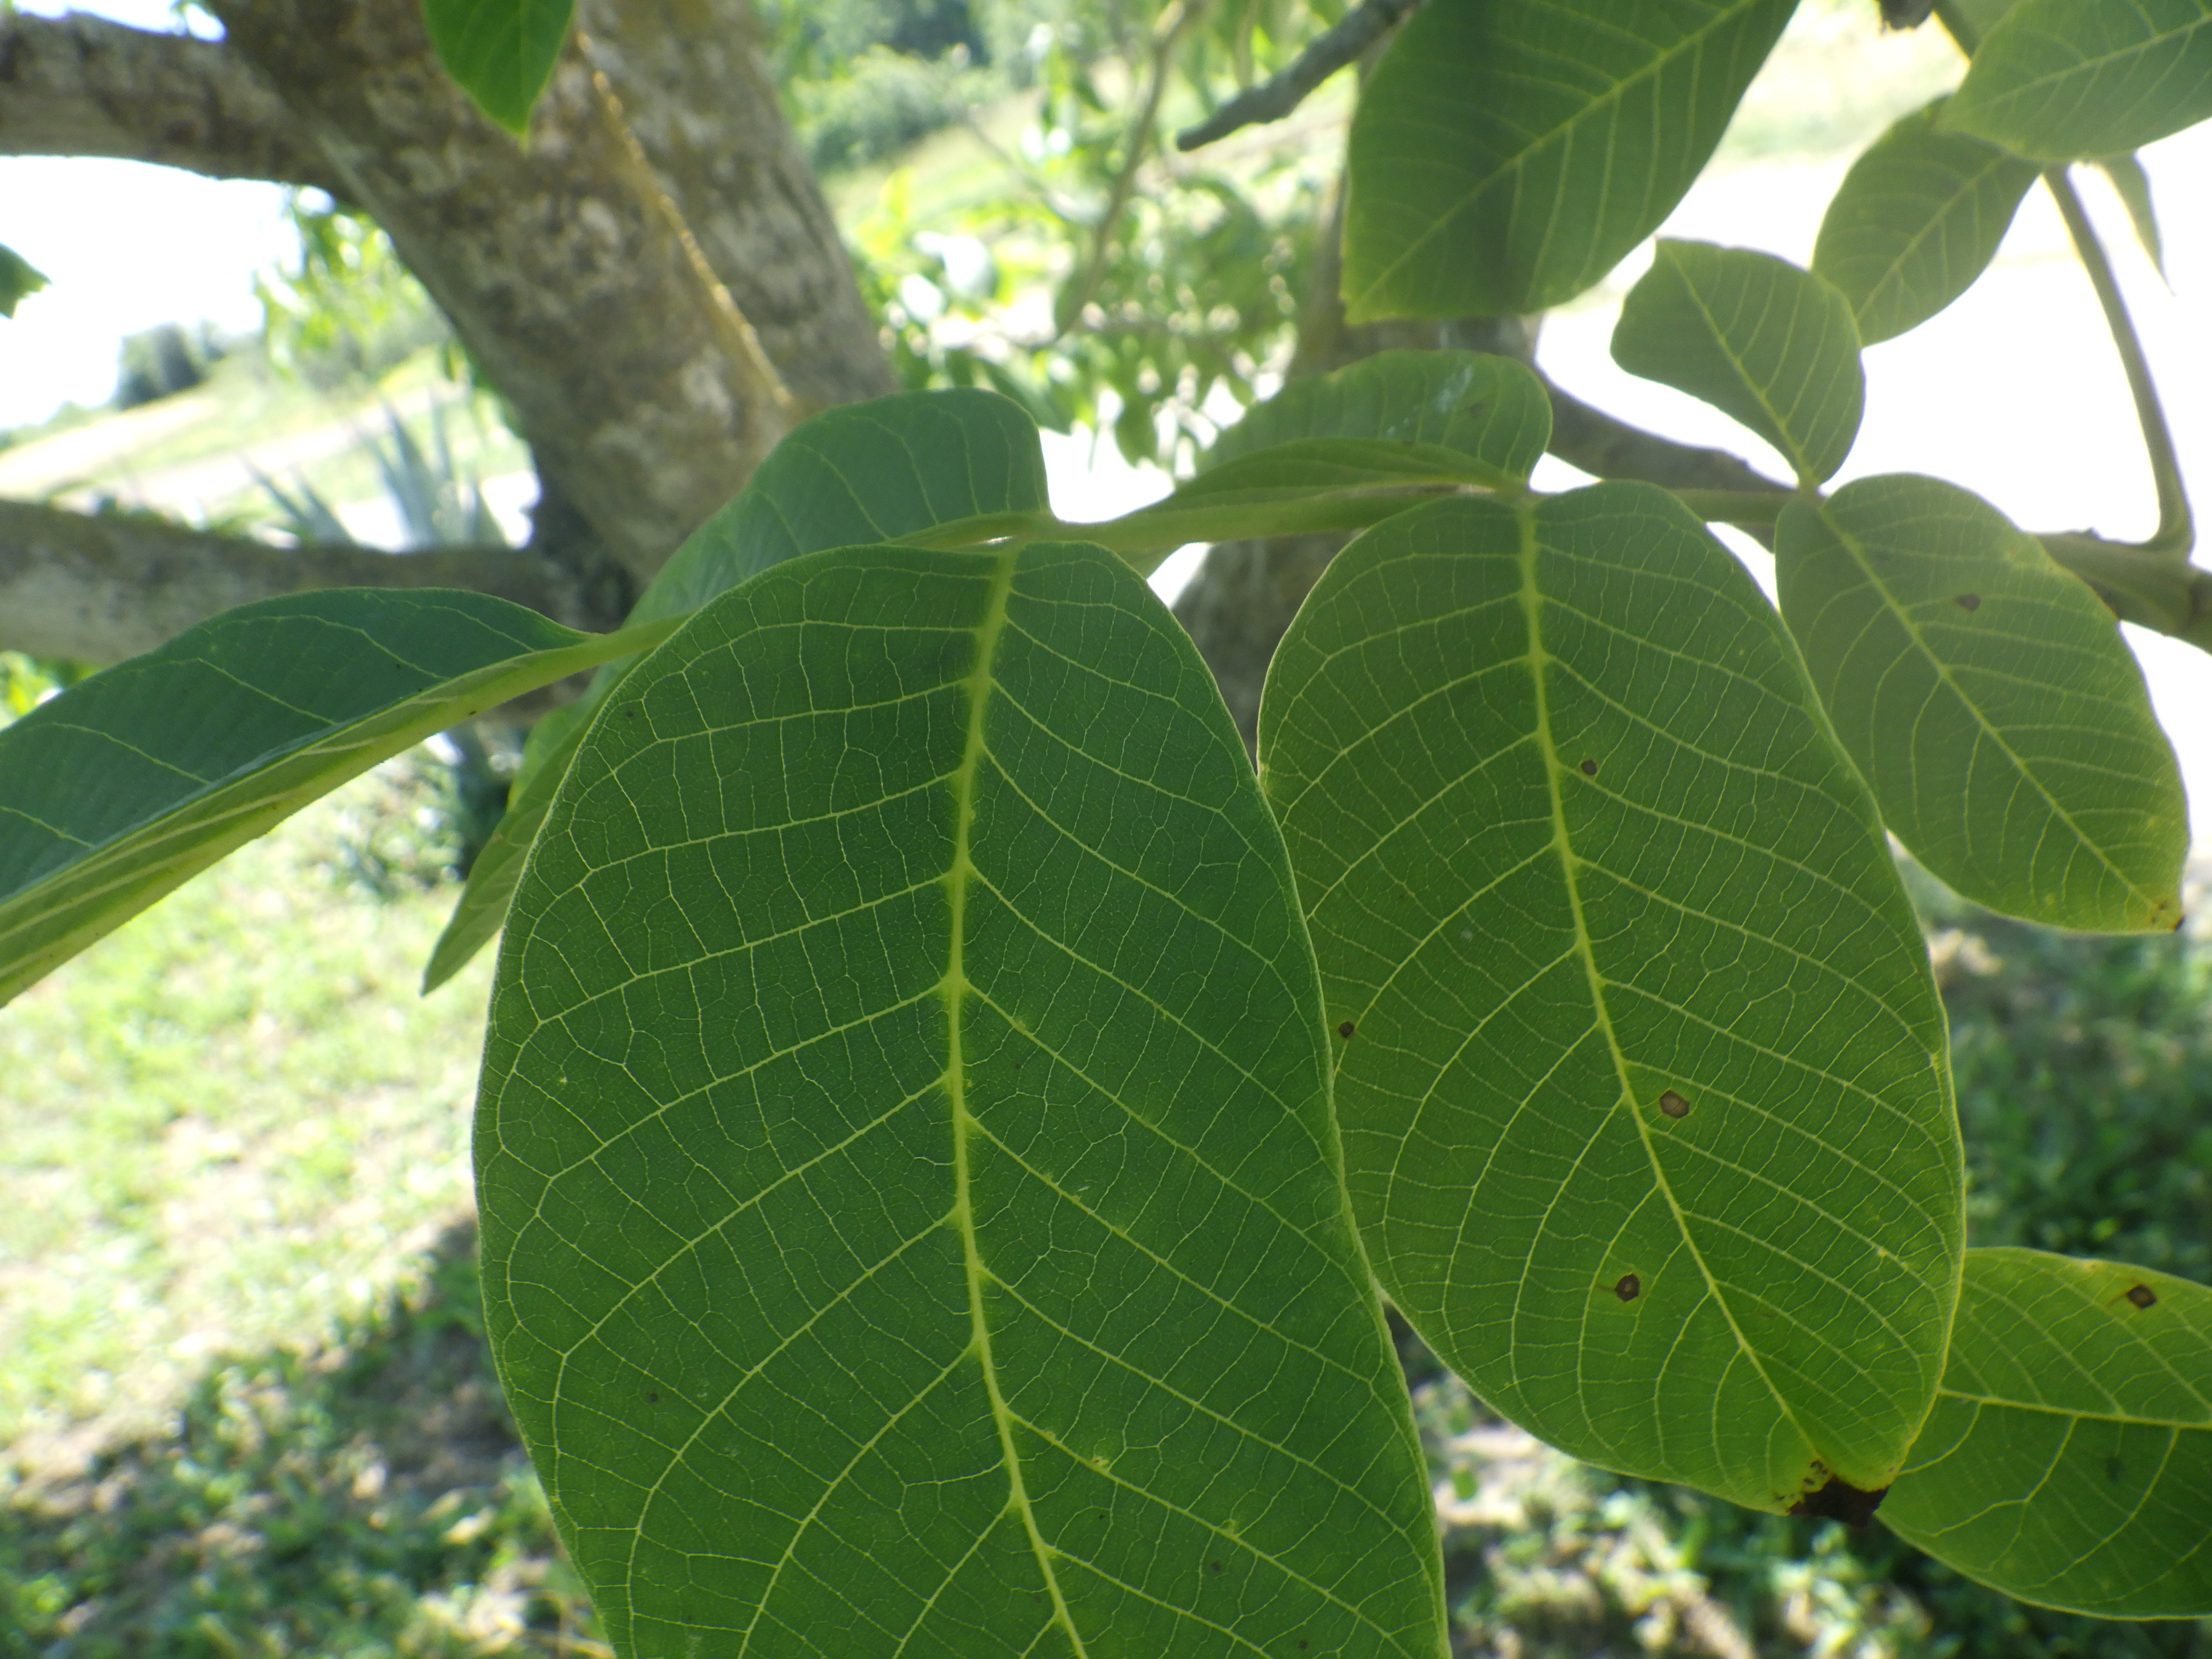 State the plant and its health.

walnut, anthracnose
